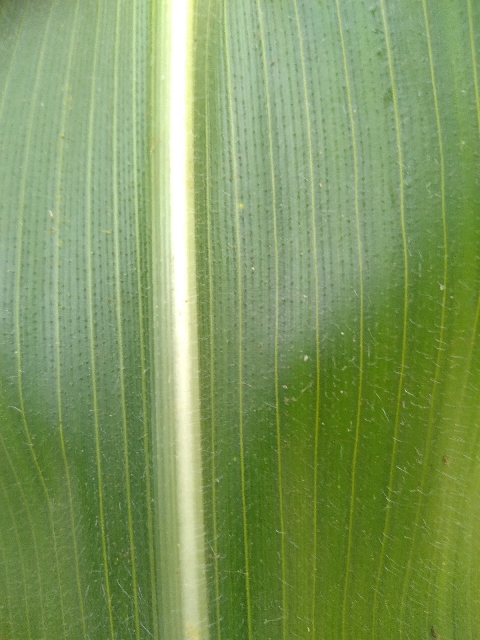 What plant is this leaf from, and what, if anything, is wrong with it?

maize, healthy
